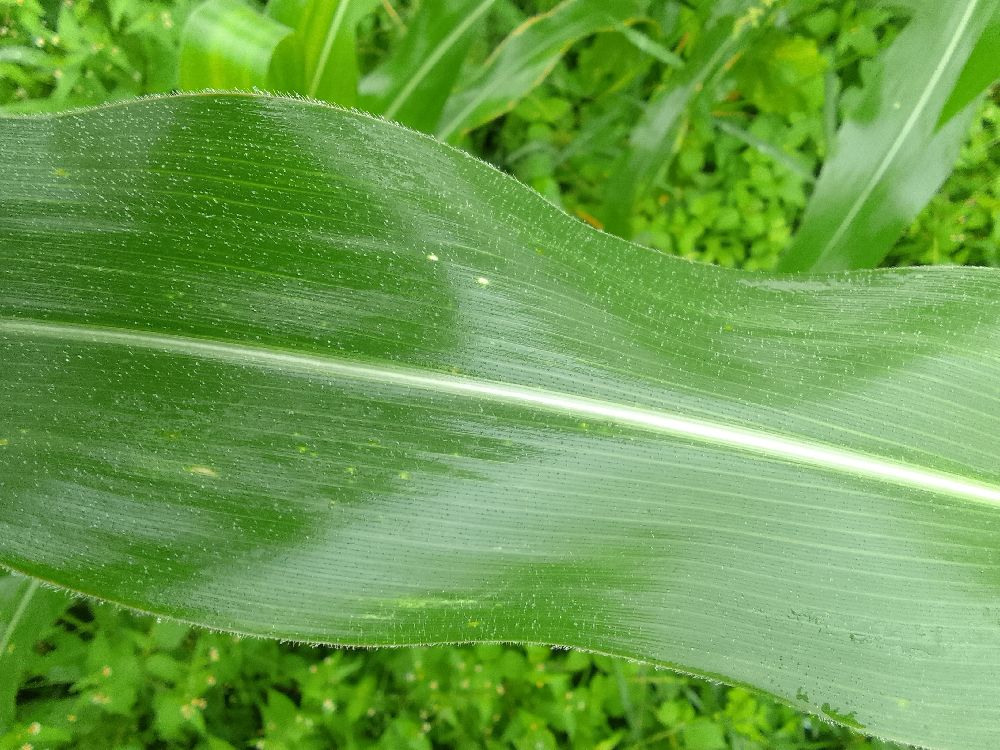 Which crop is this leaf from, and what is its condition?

maize, healthy
